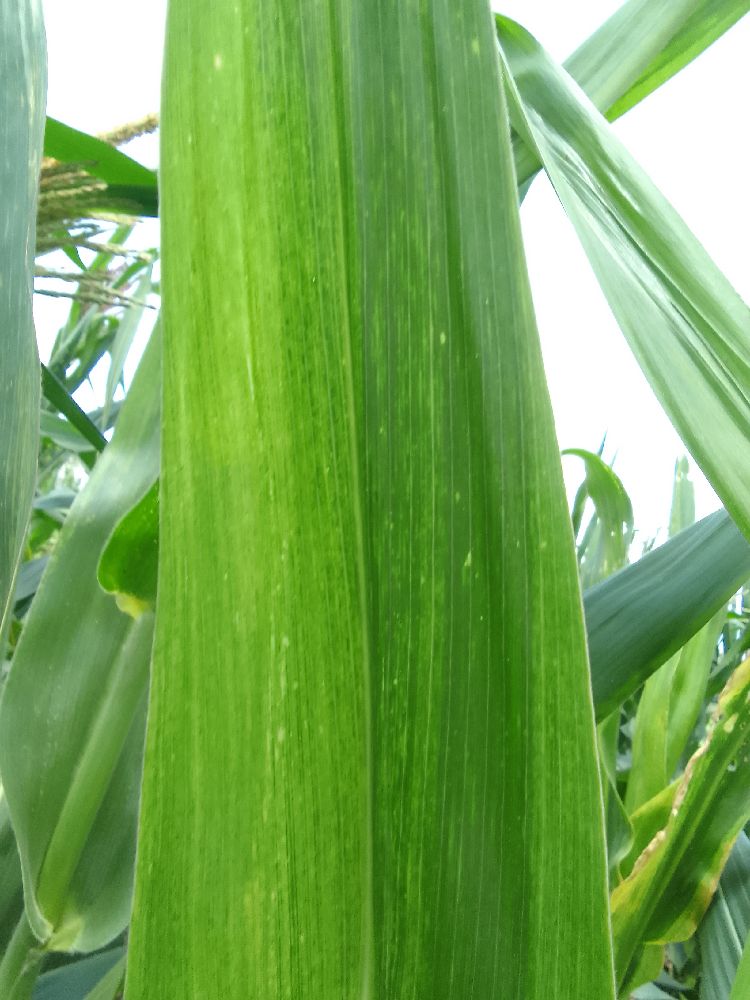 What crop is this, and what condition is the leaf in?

maize, maize lethal necrosis
